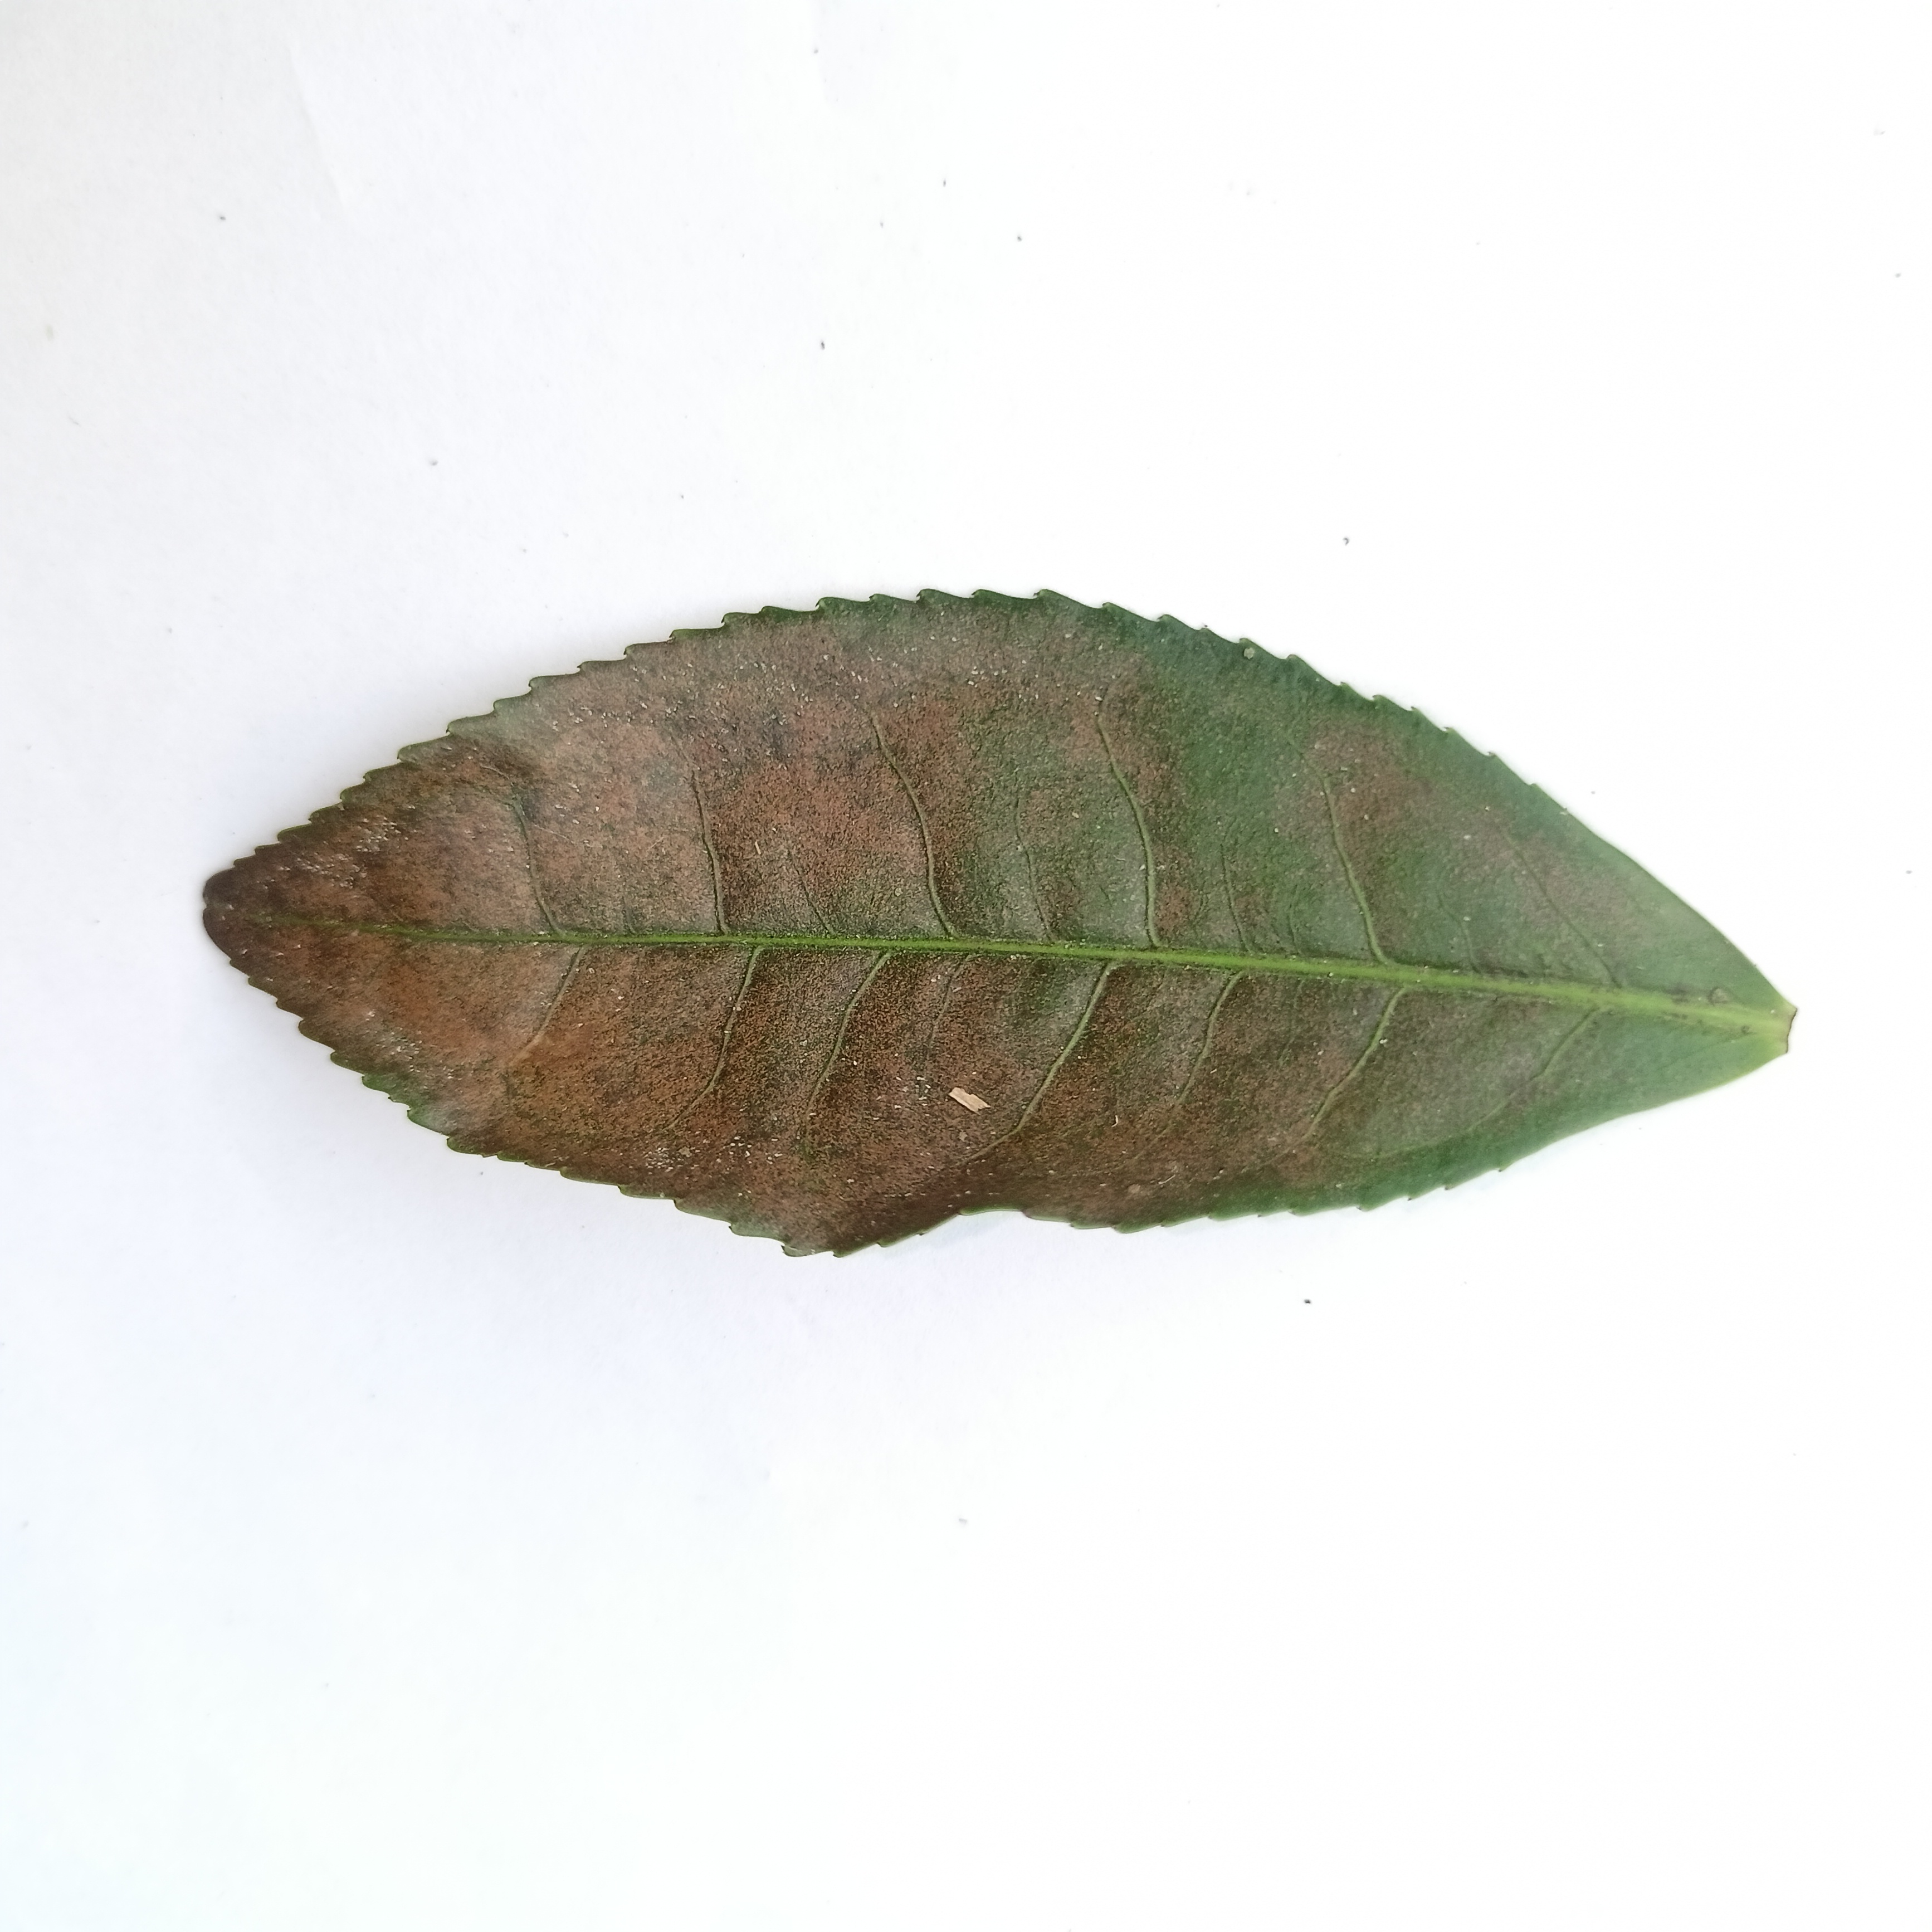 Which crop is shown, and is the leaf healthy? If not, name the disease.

tea, red rust
